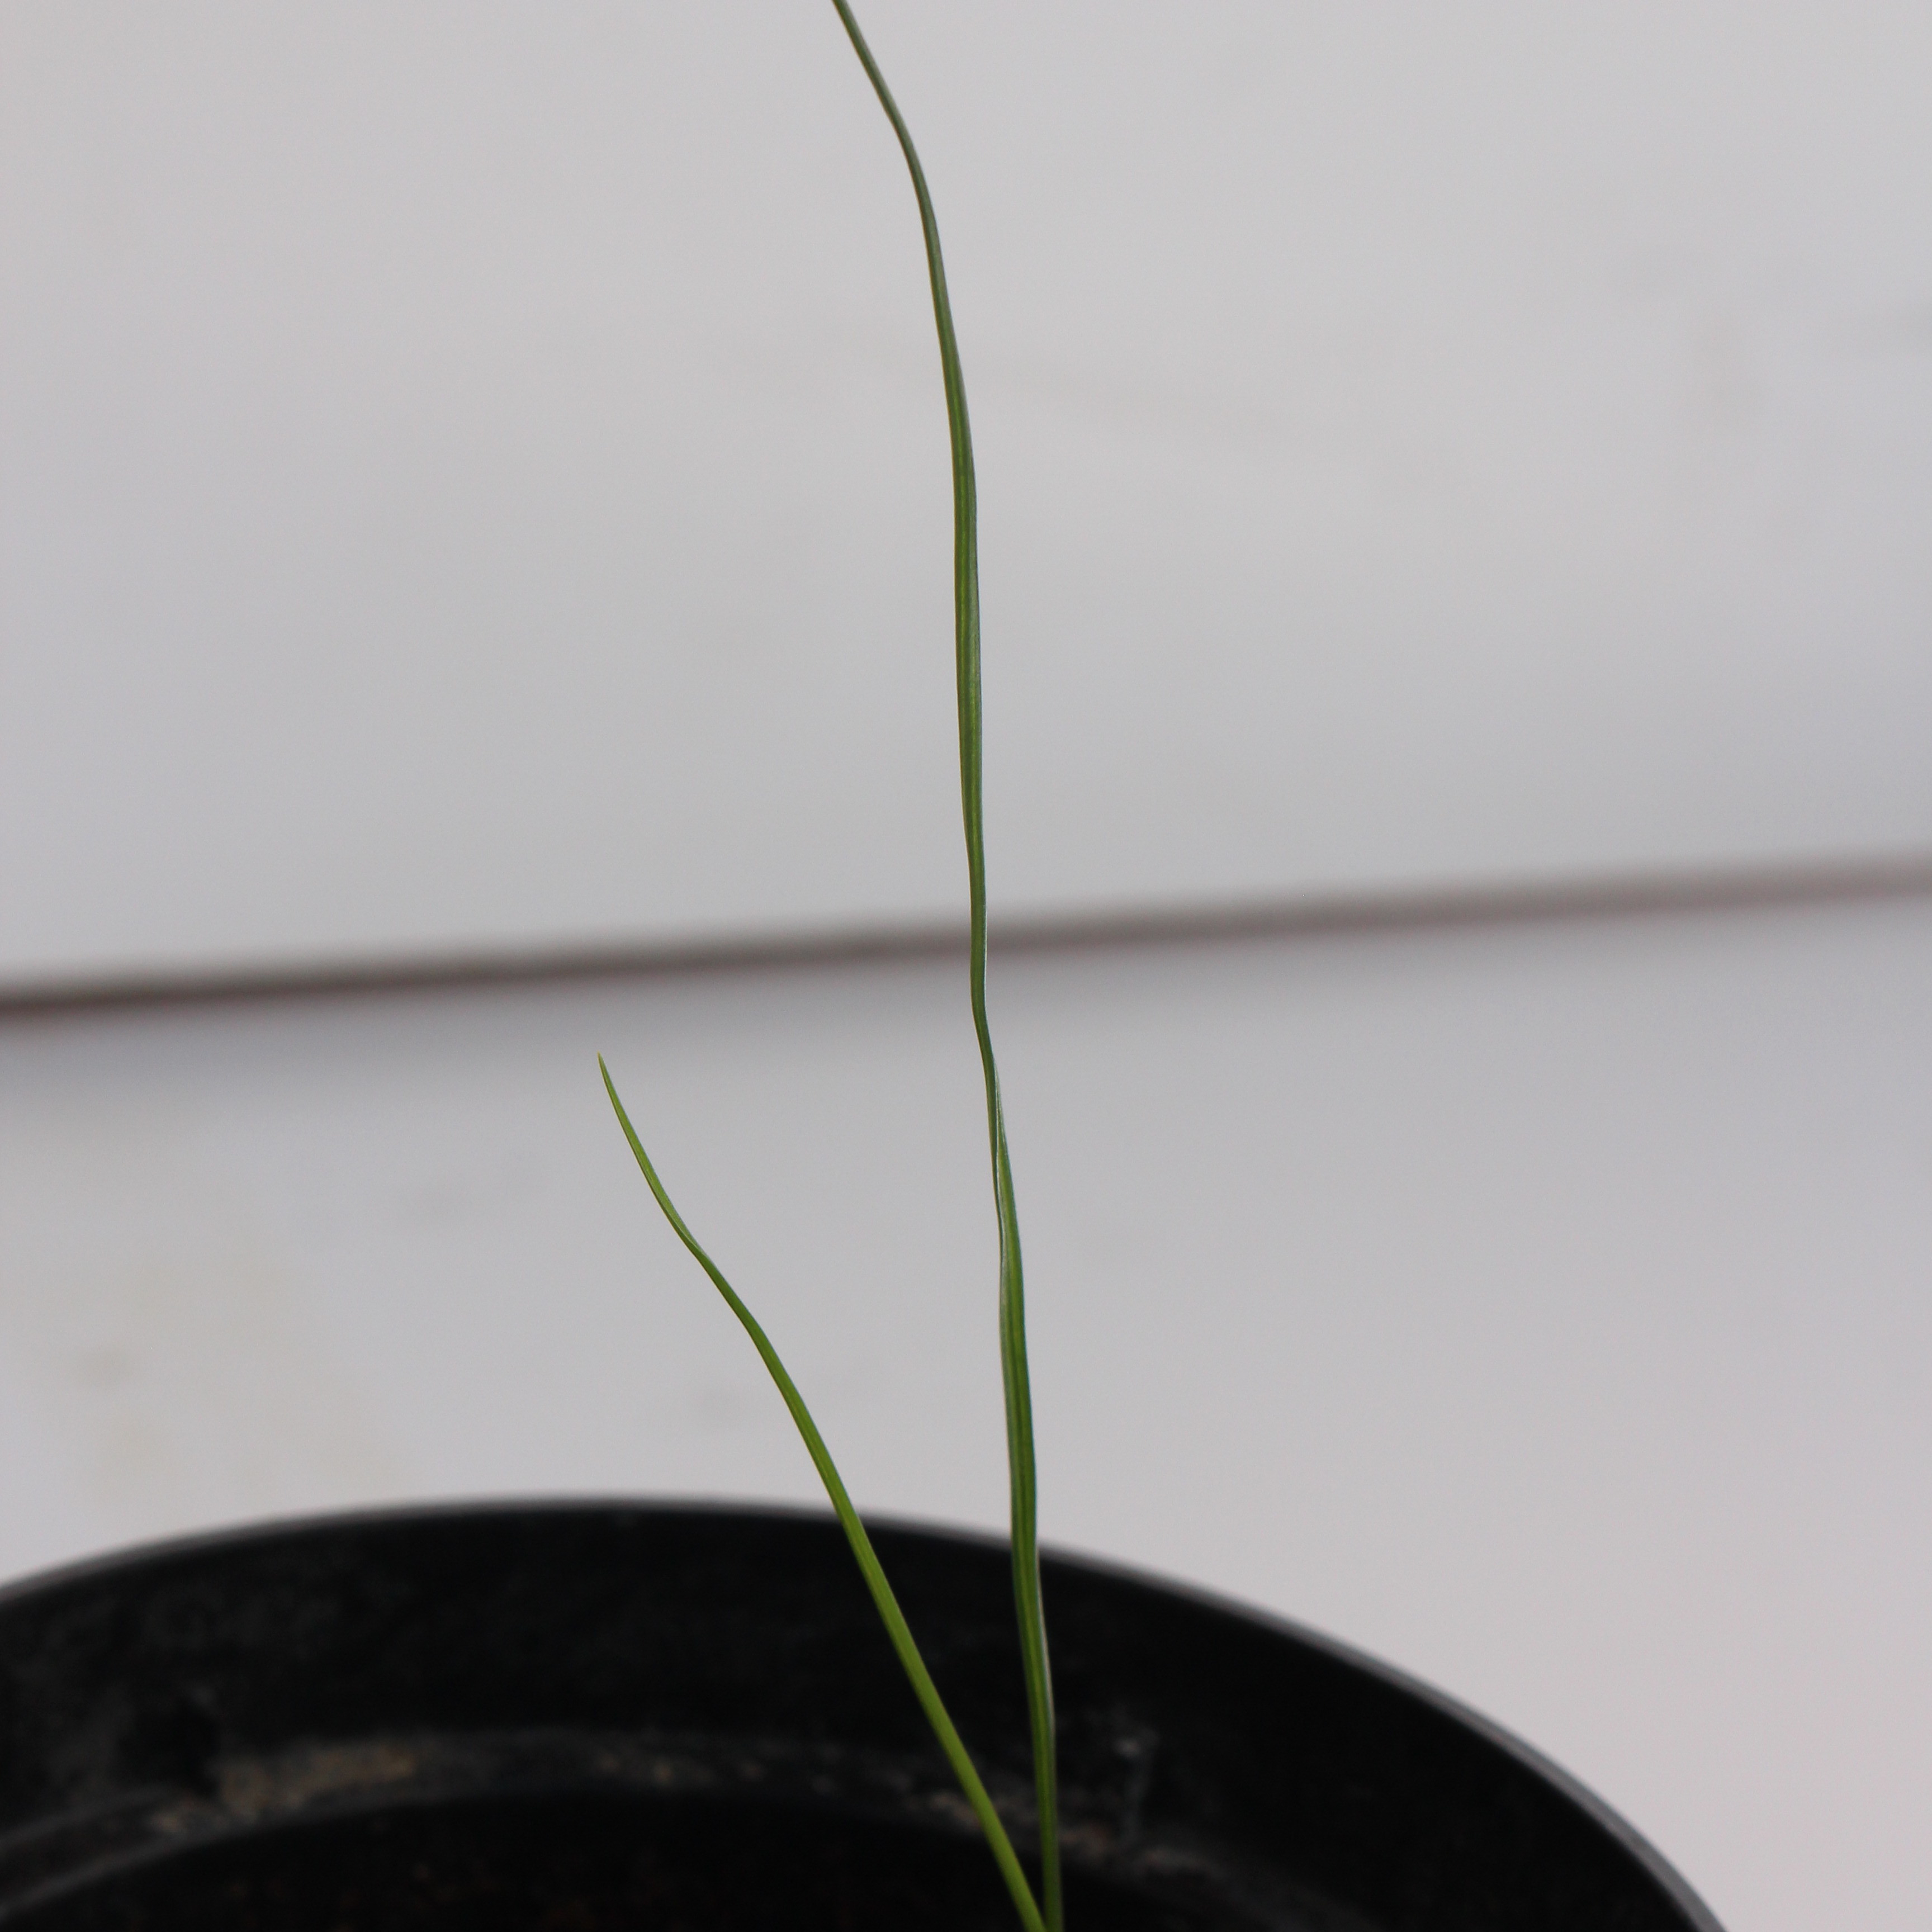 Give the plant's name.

Lolium multiflorum
